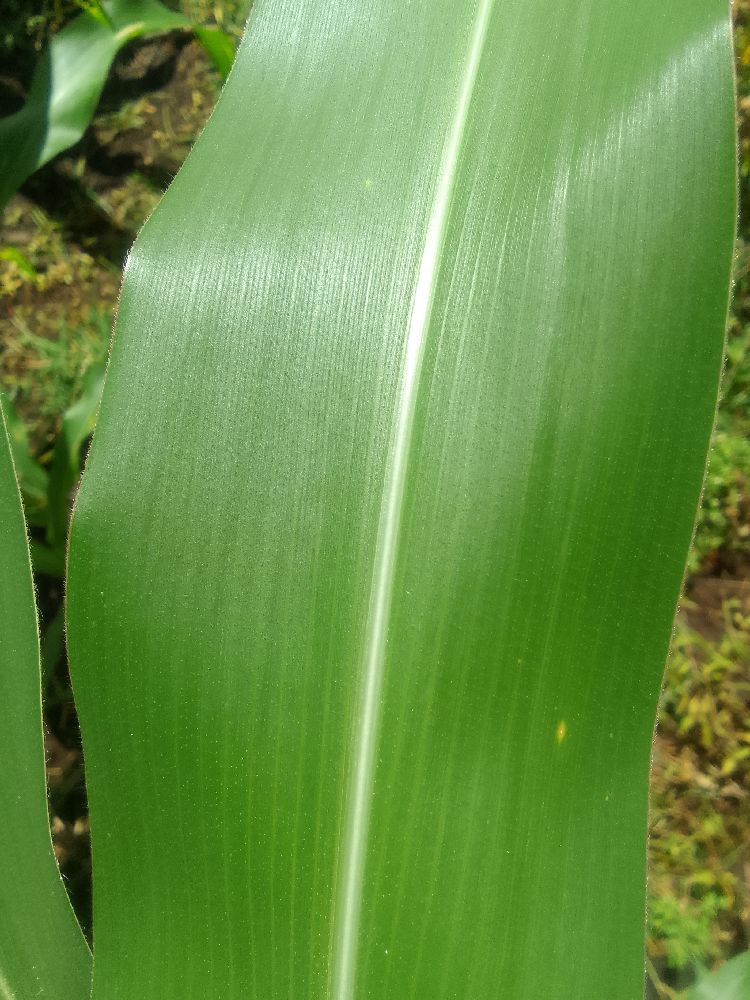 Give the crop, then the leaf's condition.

maize, healthy
